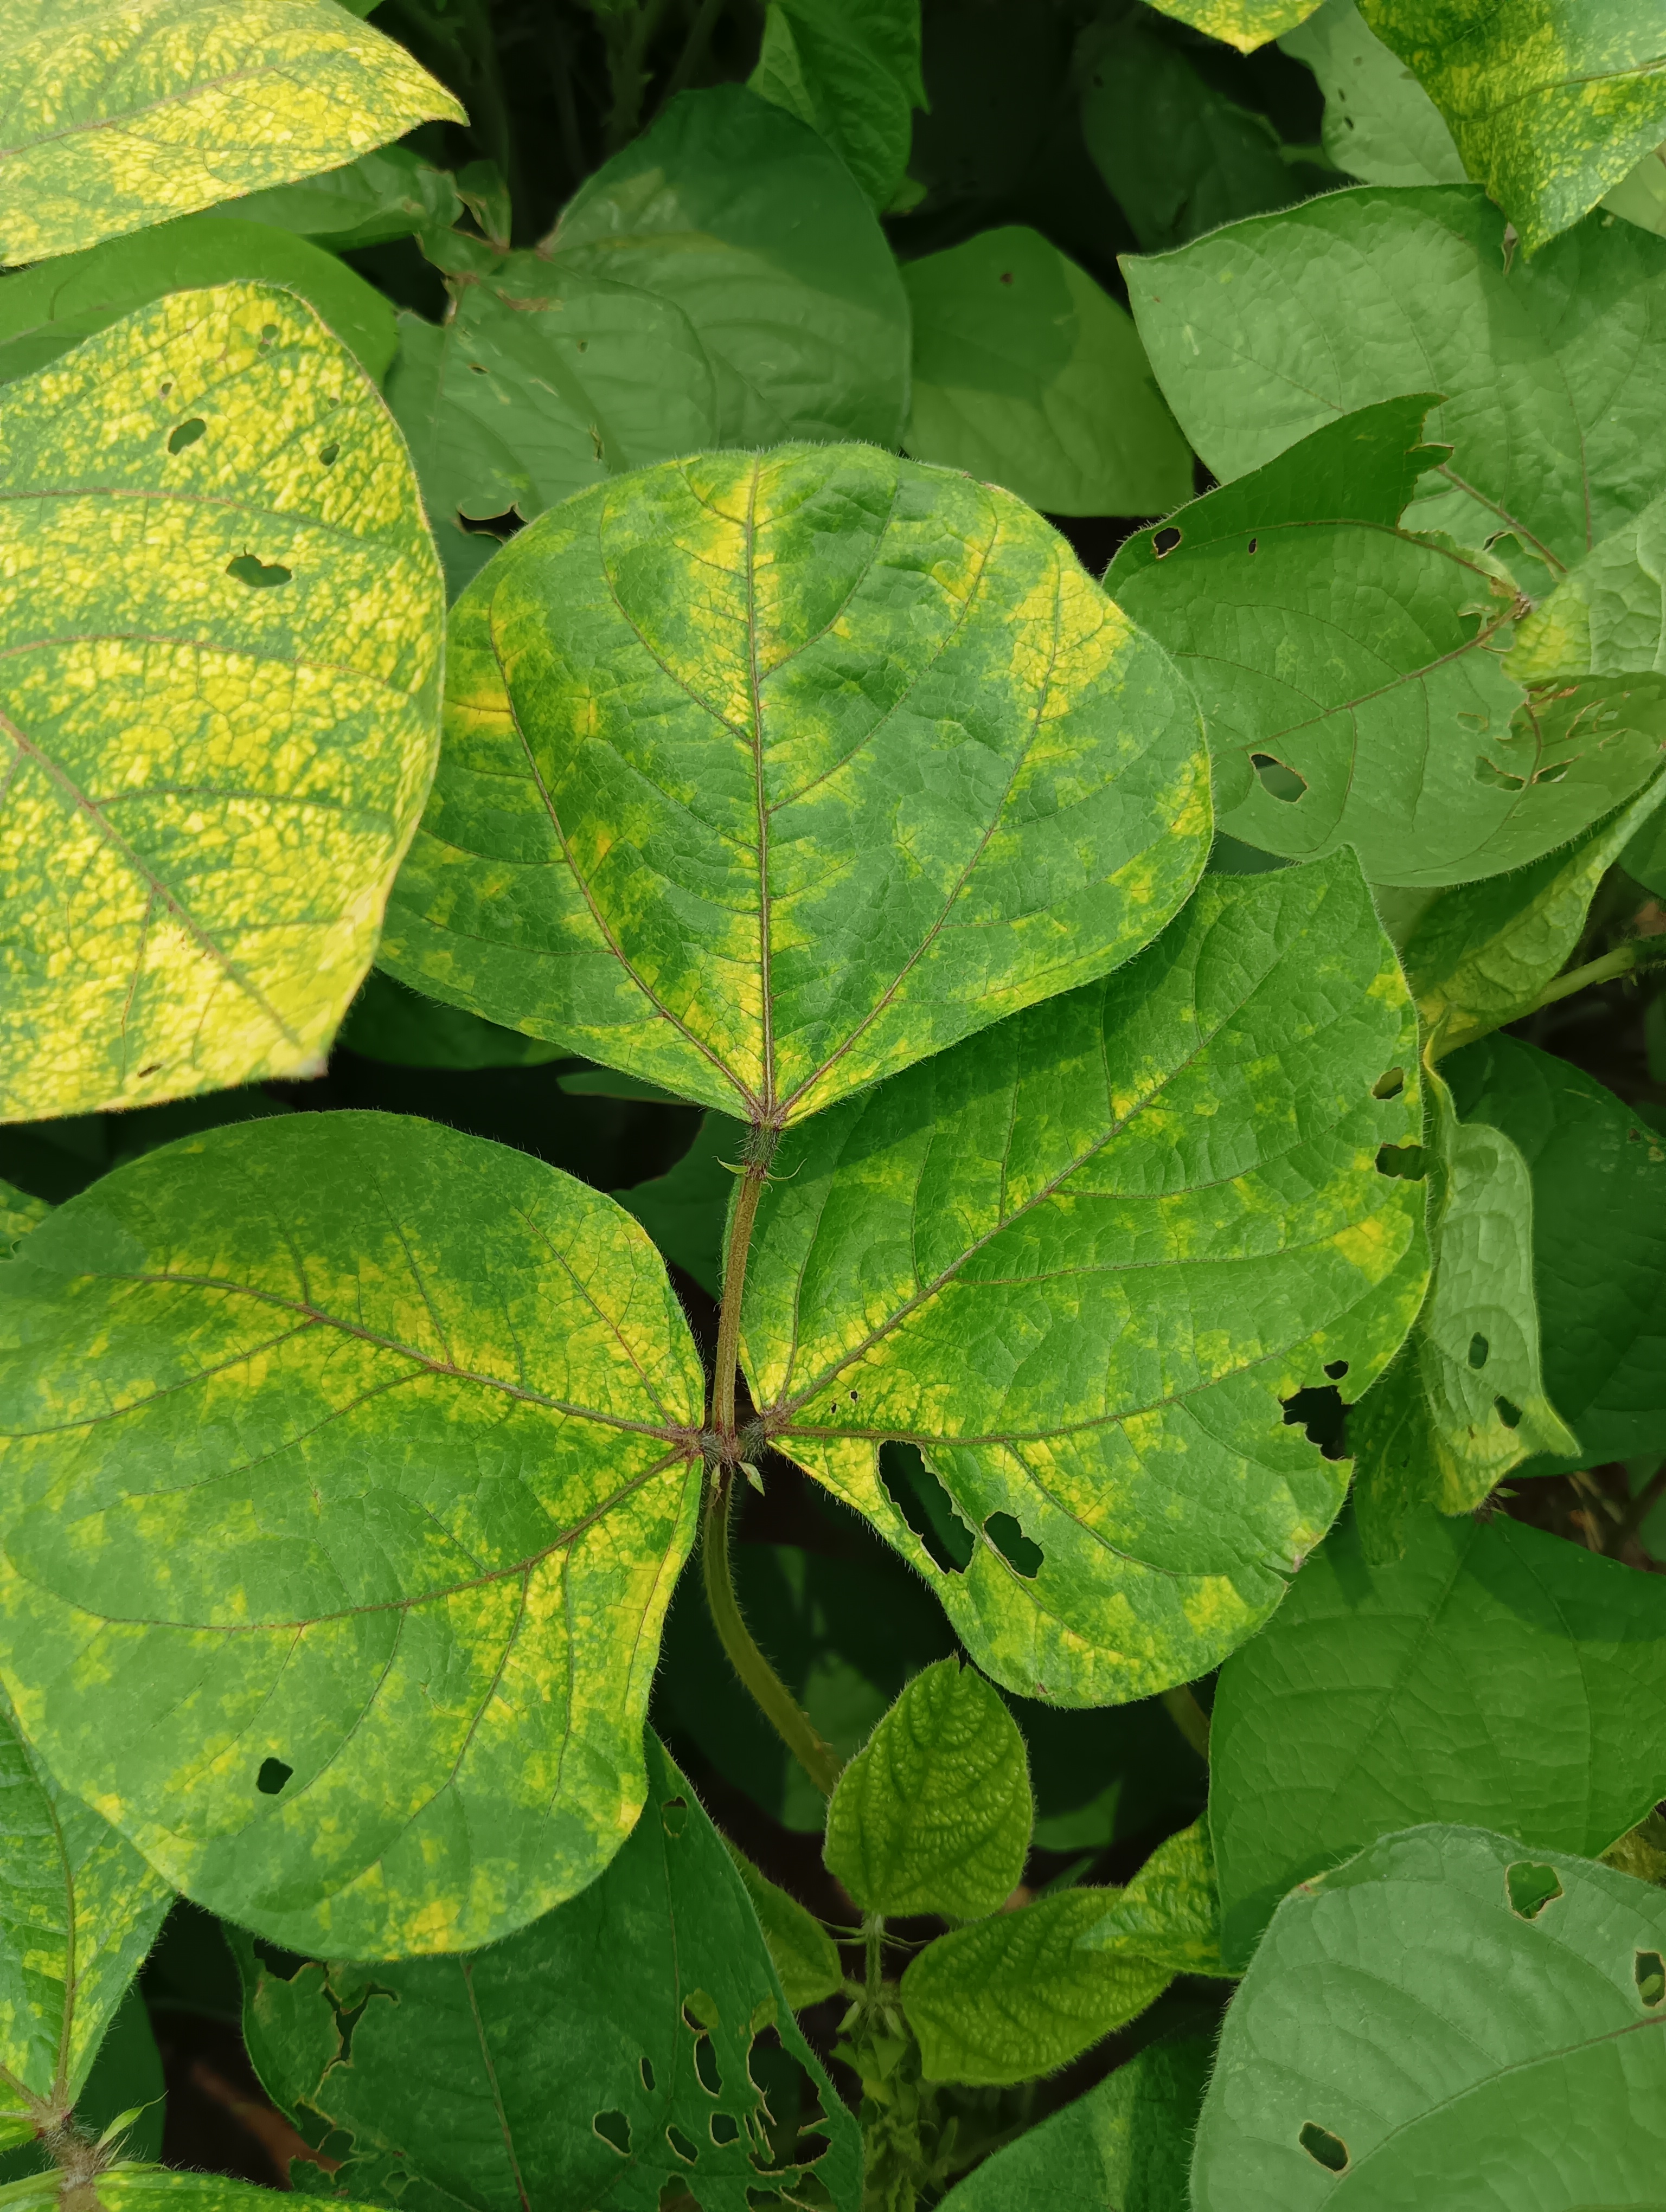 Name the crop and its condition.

mungbean, yellow mosaic
